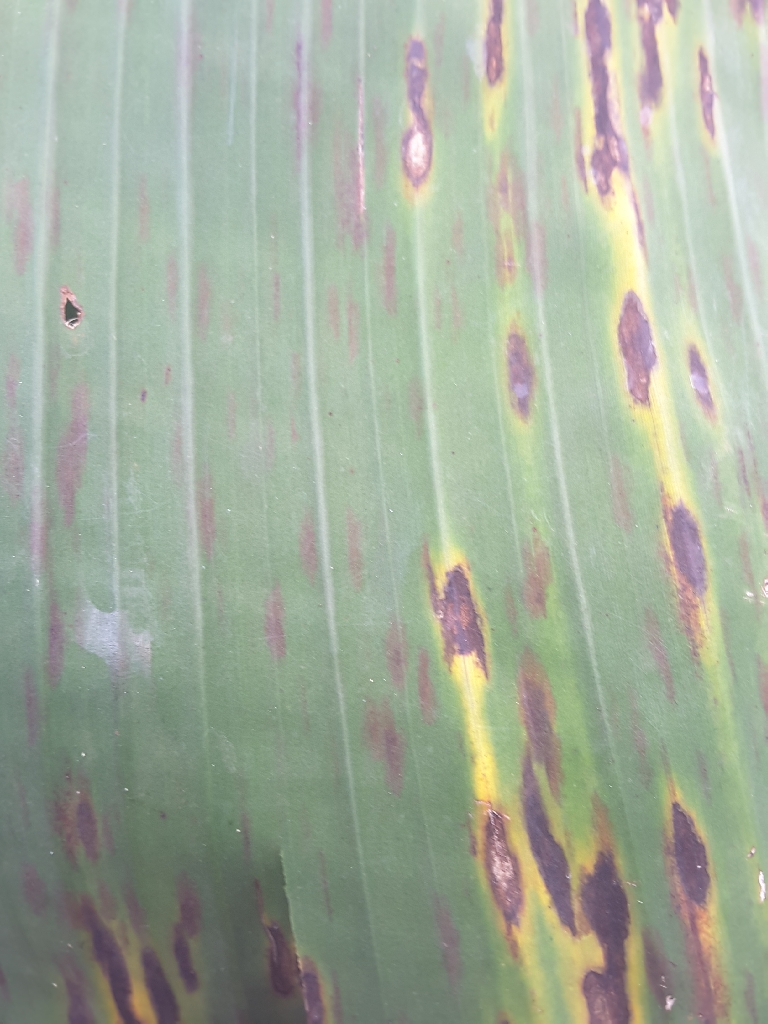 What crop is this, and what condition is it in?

banana, black sigatoka
